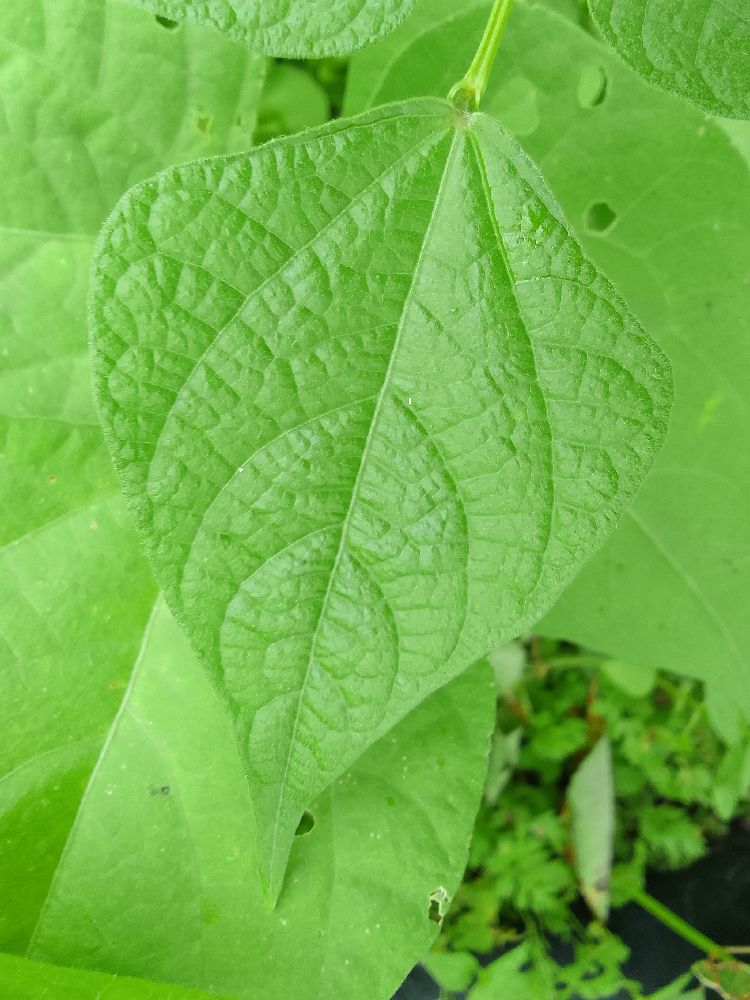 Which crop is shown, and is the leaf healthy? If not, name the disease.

common bean, healthy
